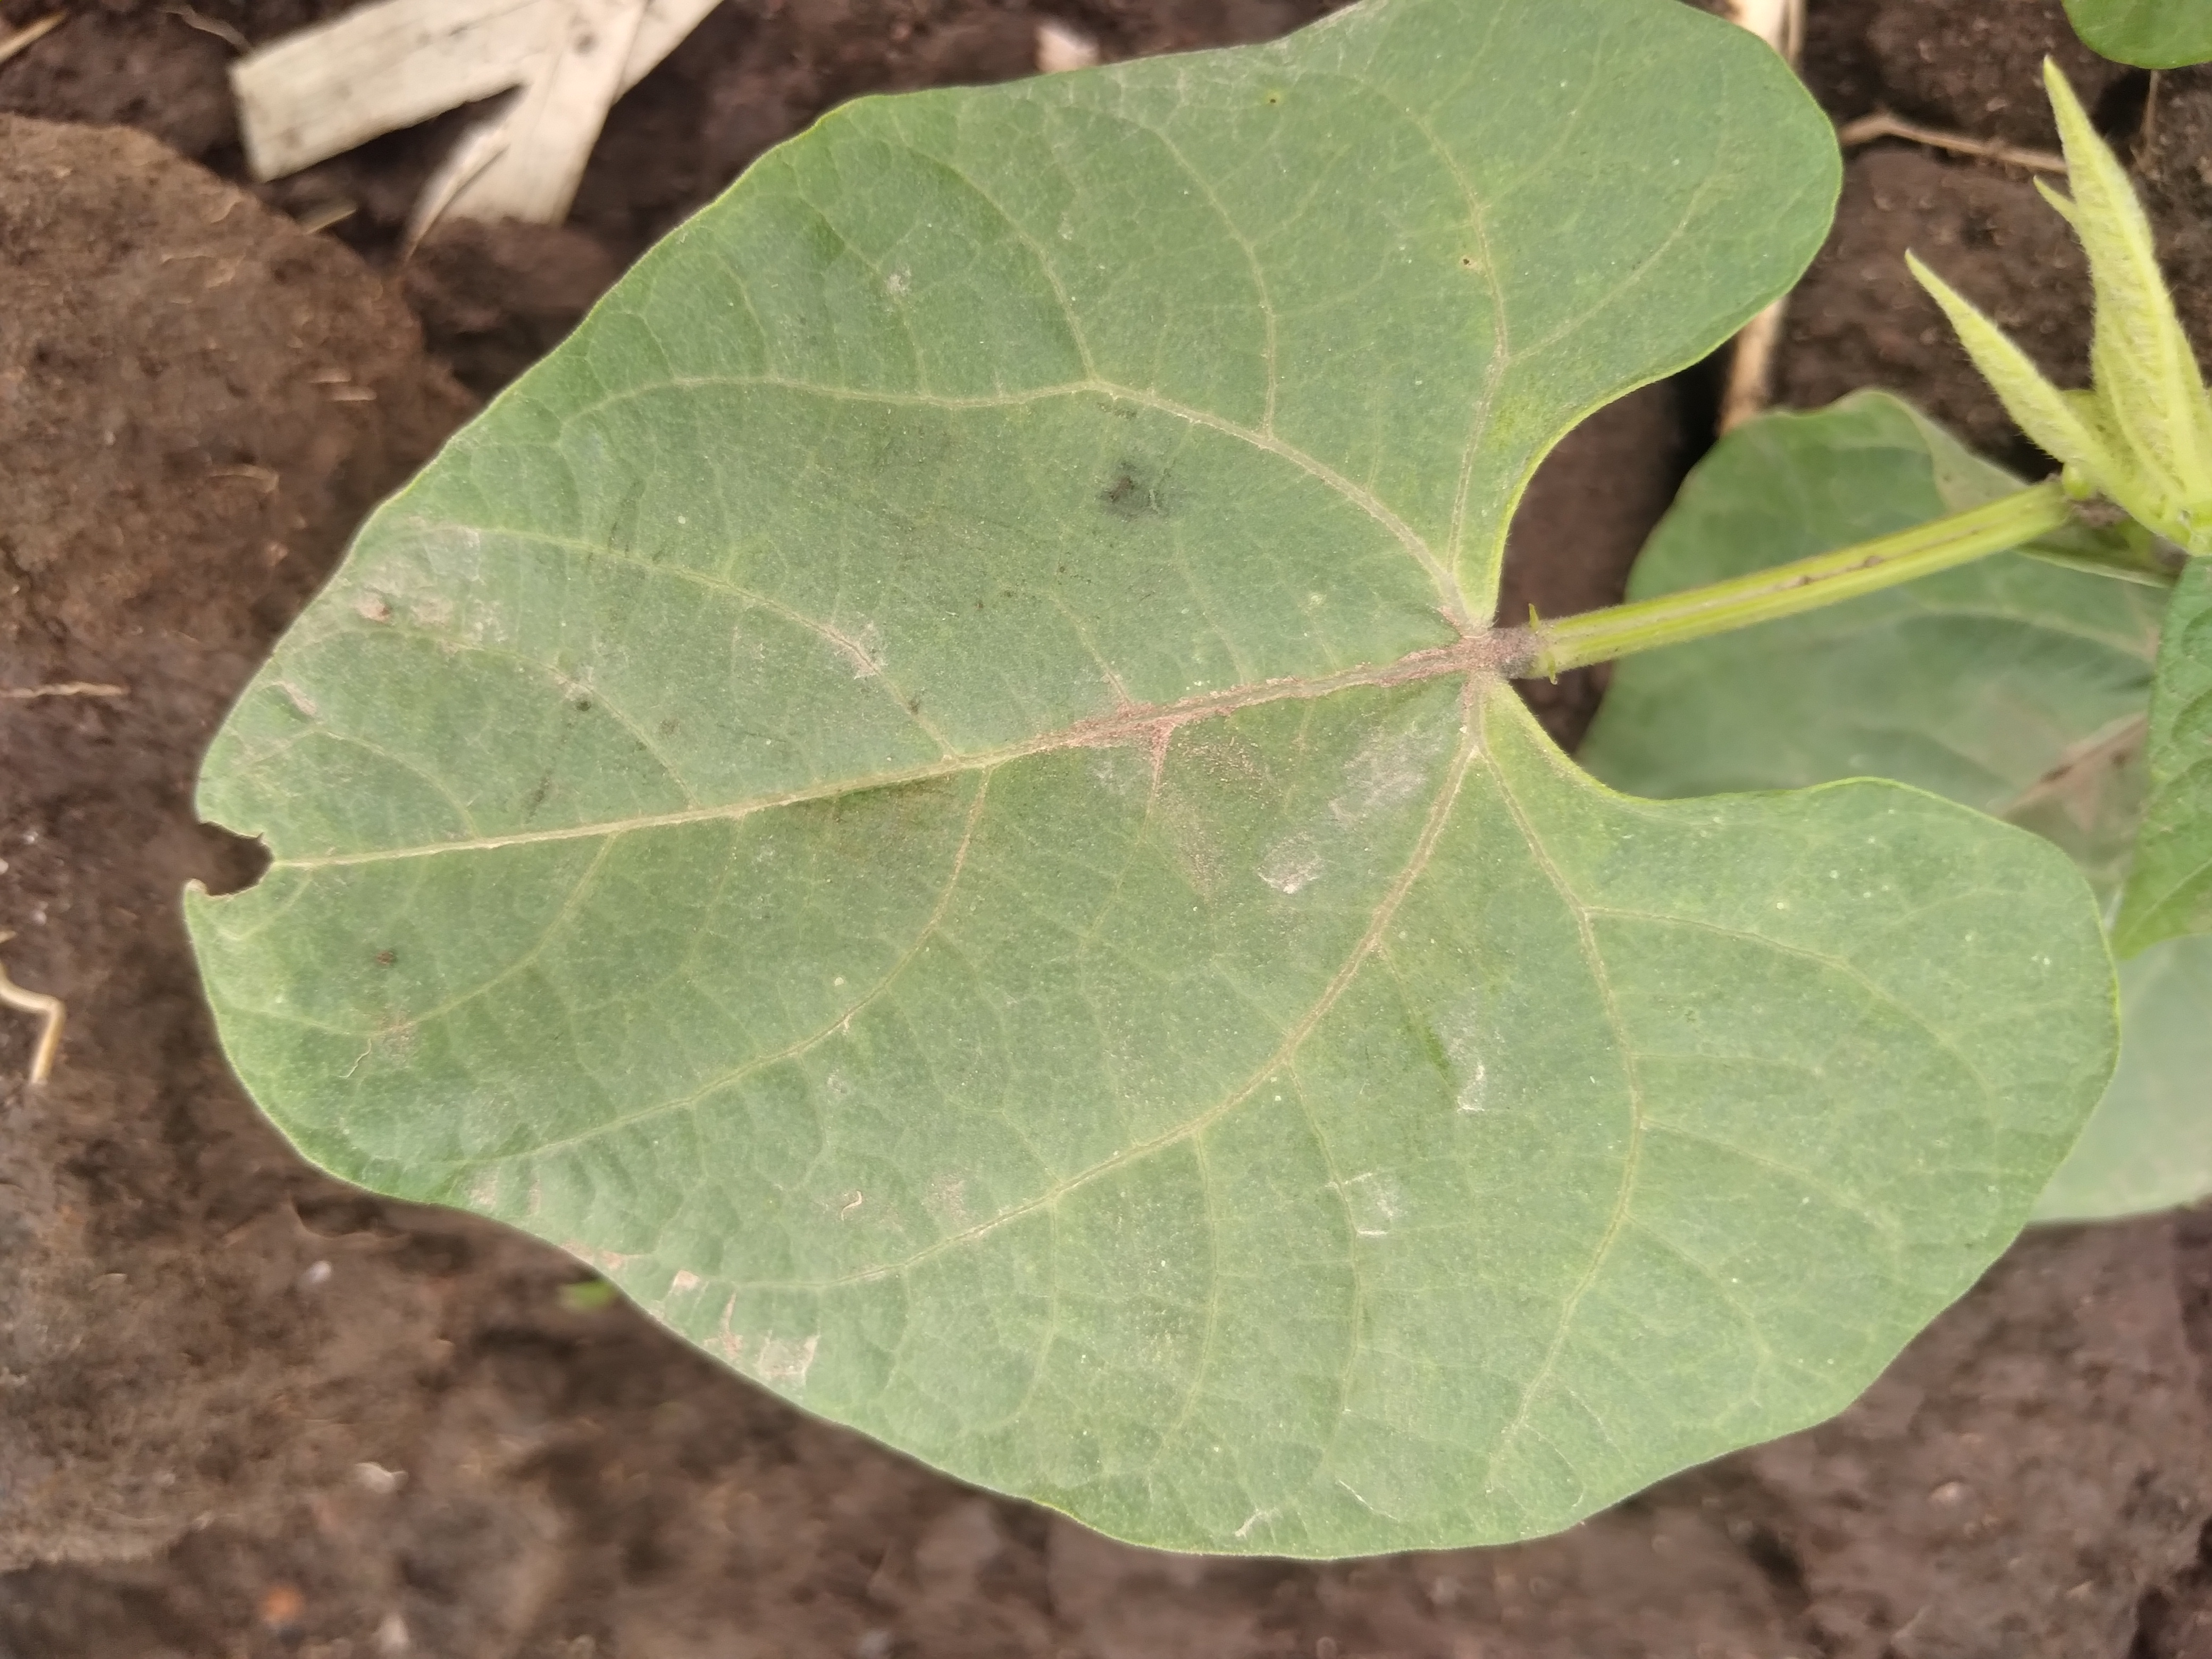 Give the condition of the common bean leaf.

healthy
